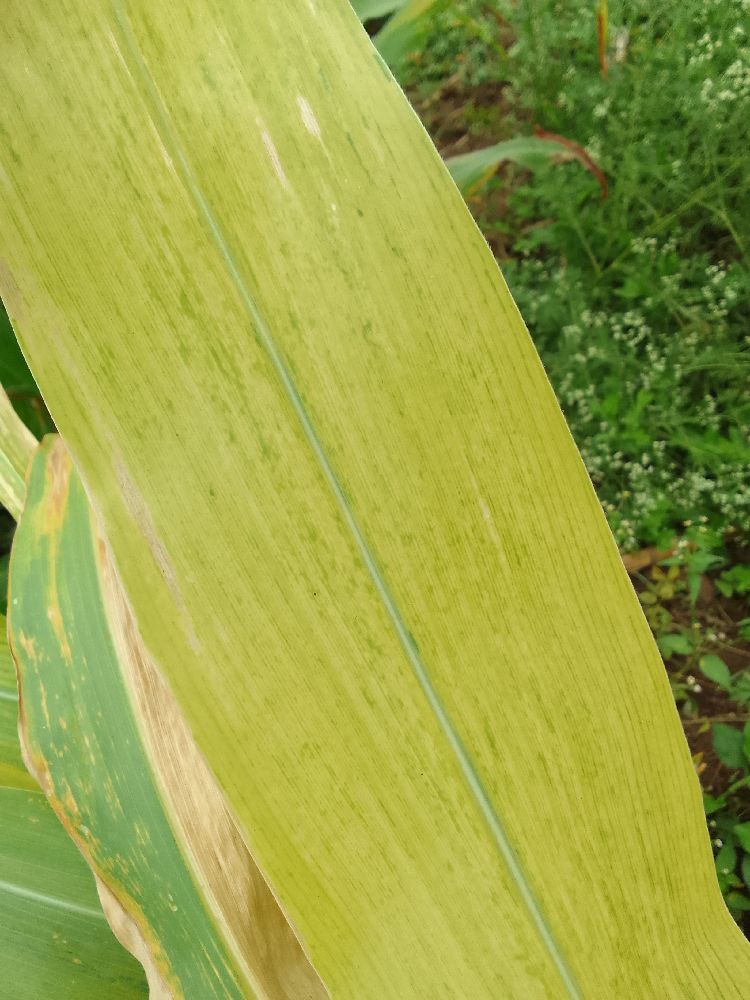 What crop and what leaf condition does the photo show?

maize, maize lethal necrosis
